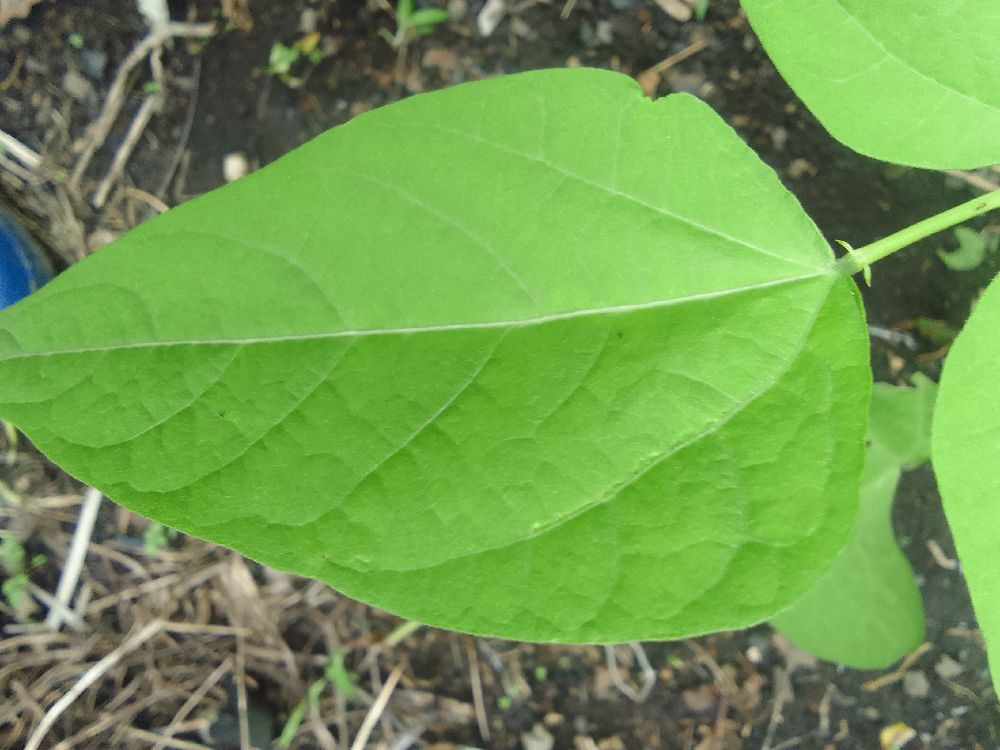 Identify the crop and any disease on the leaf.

common bean, healthy
